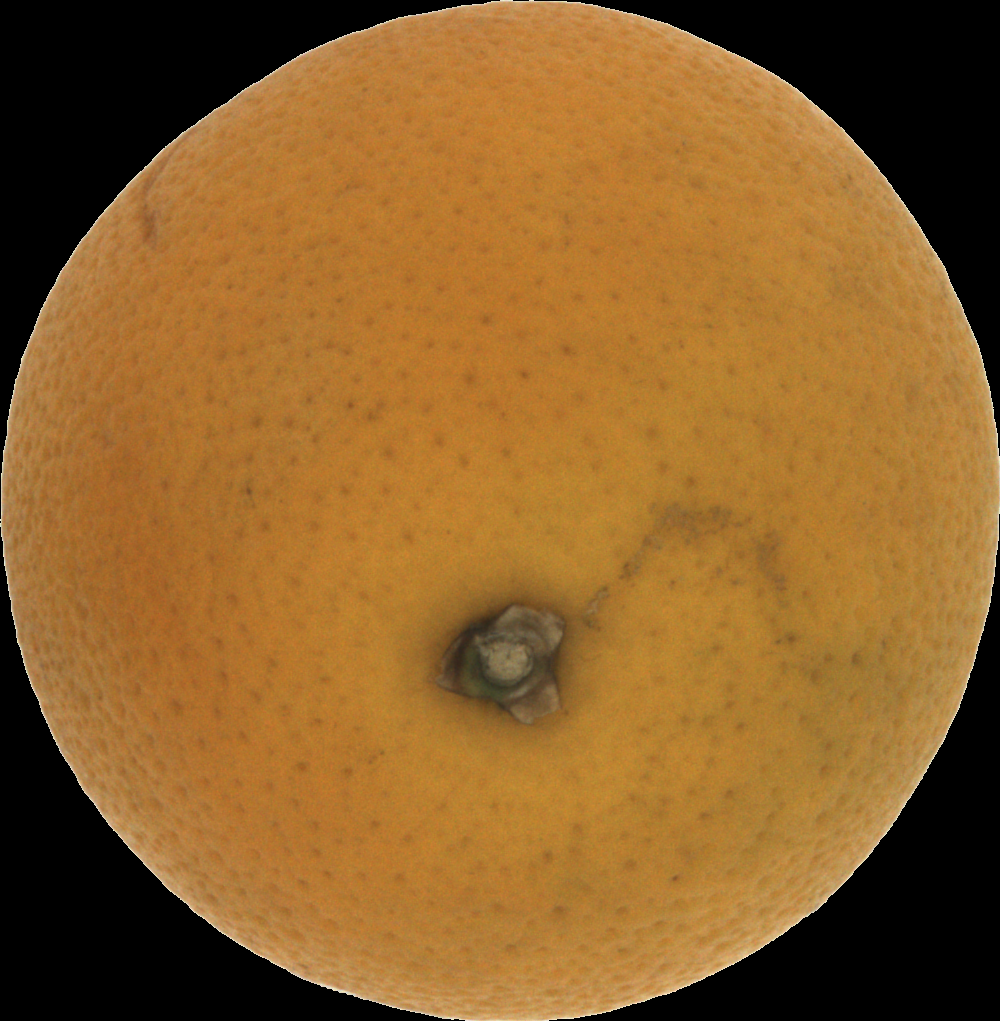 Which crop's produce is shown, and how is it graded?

orange, bad
